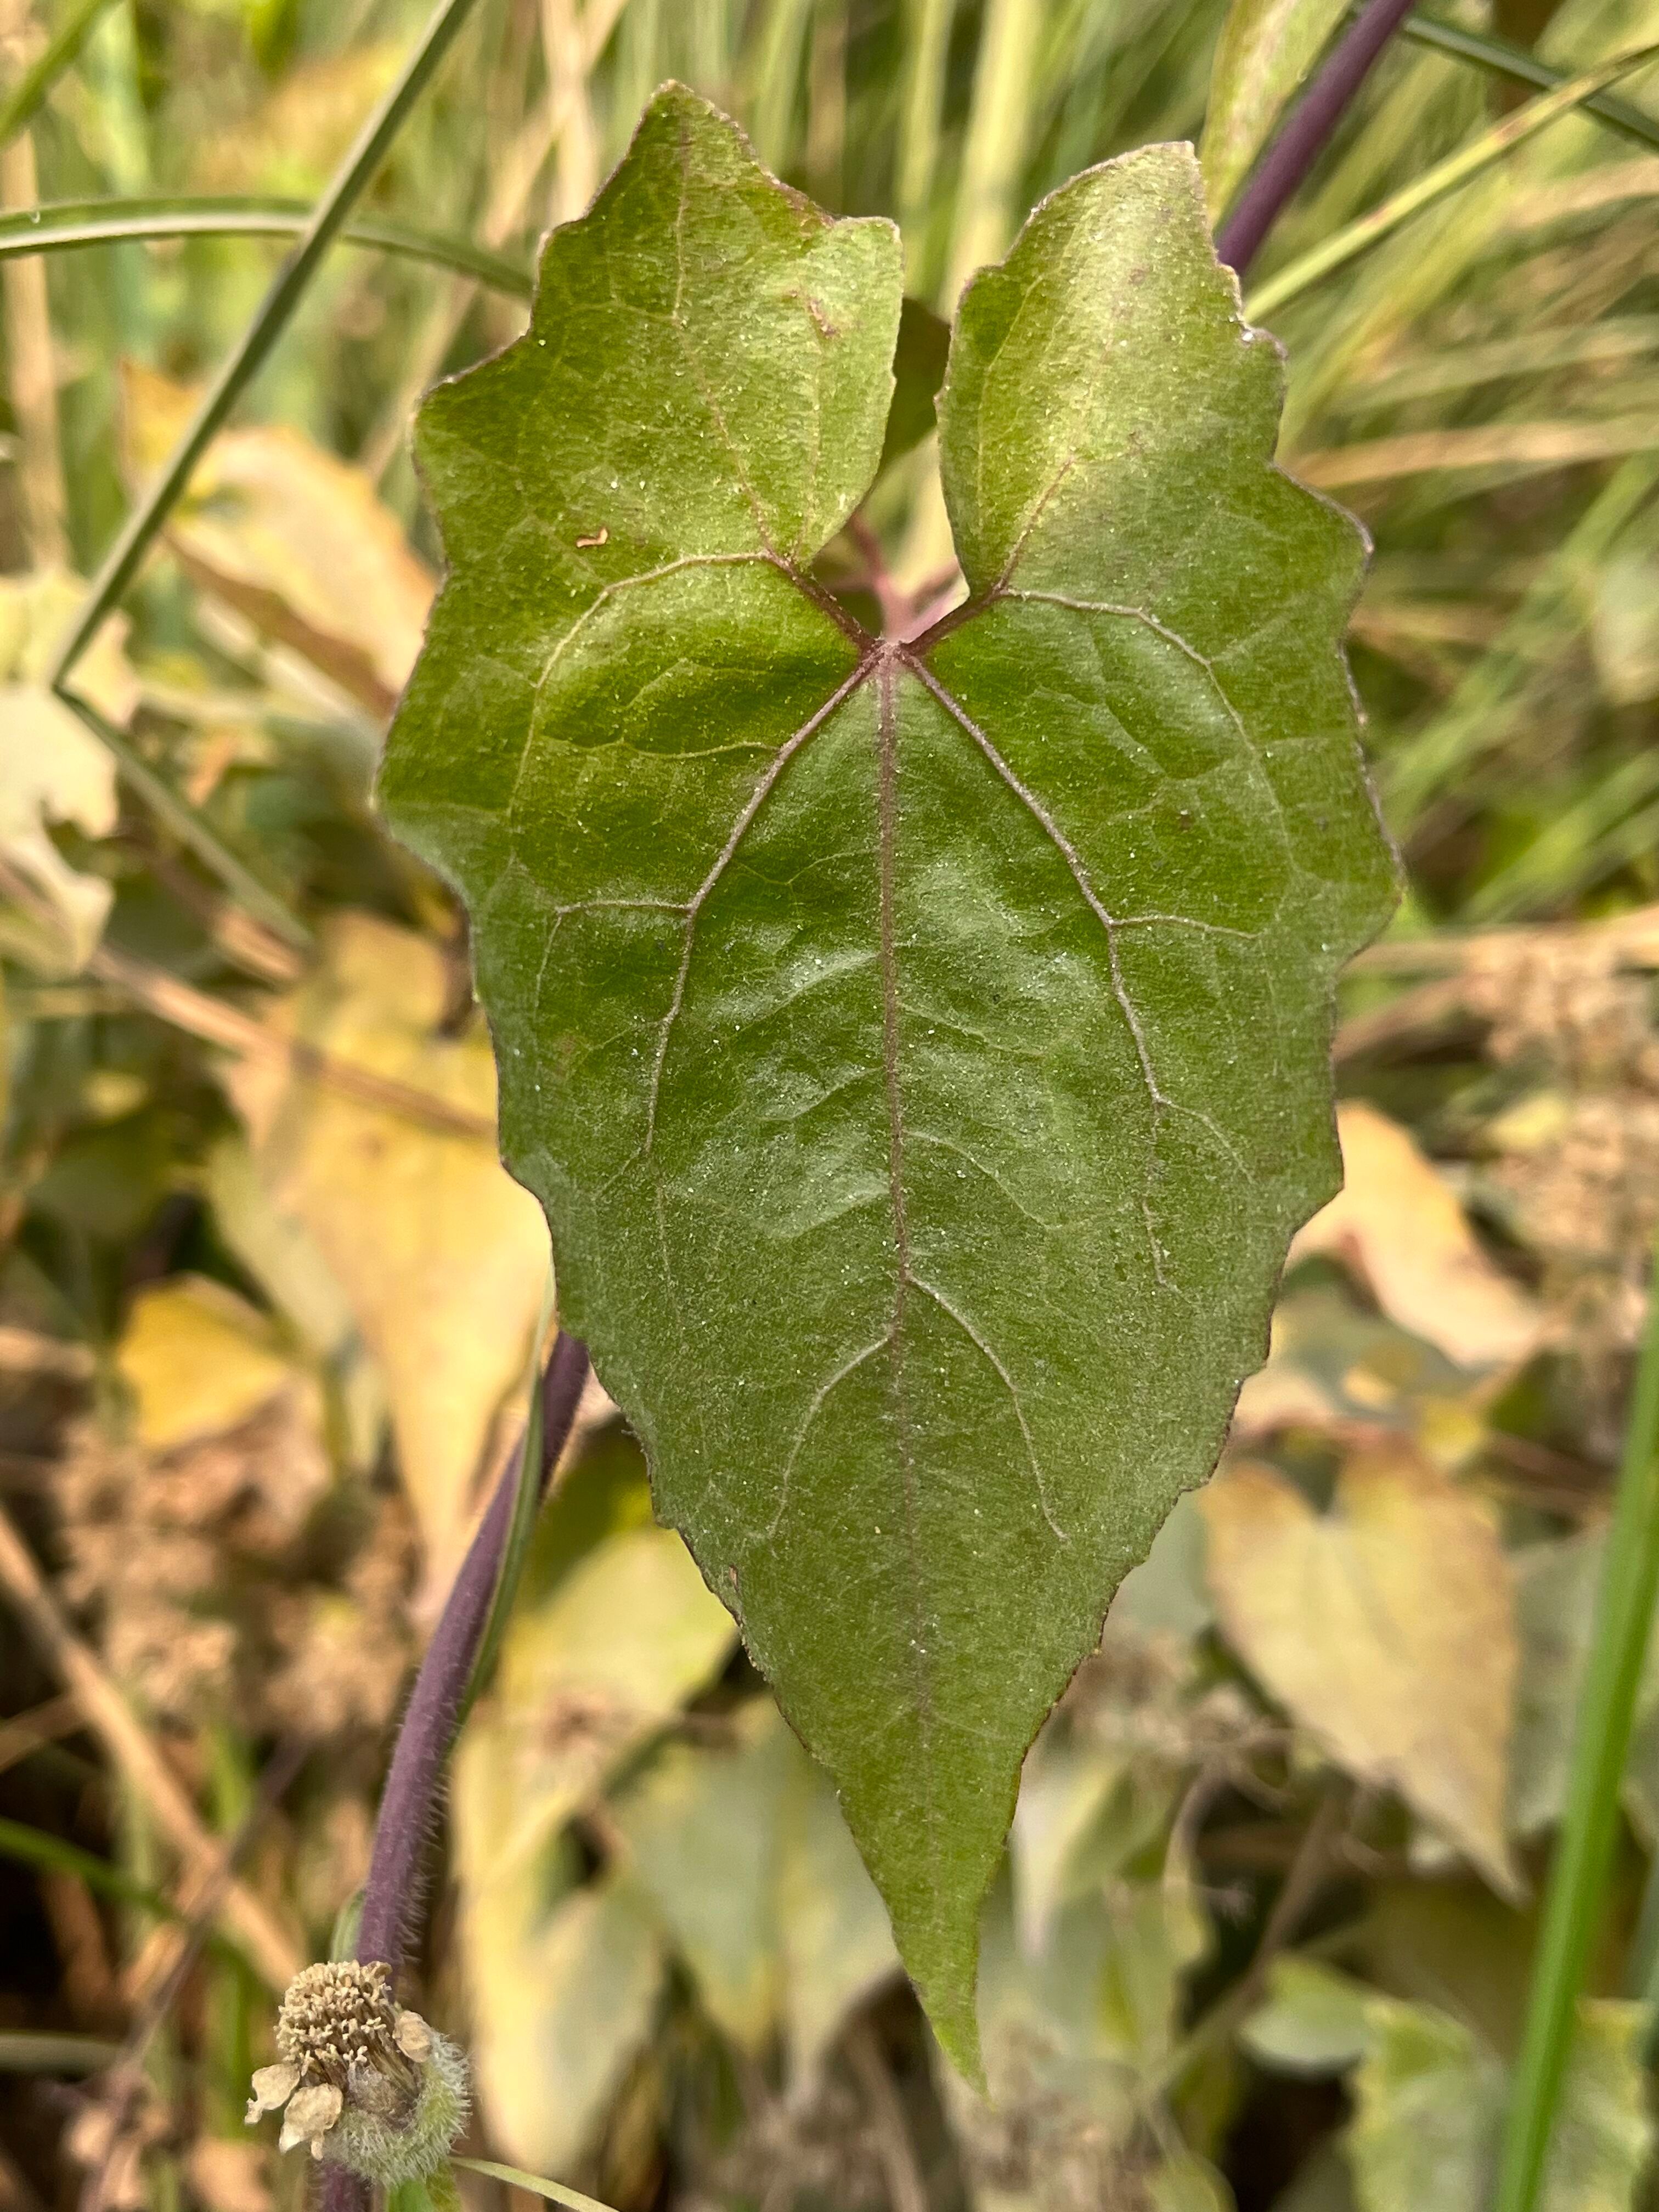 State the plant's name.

bitter vine
